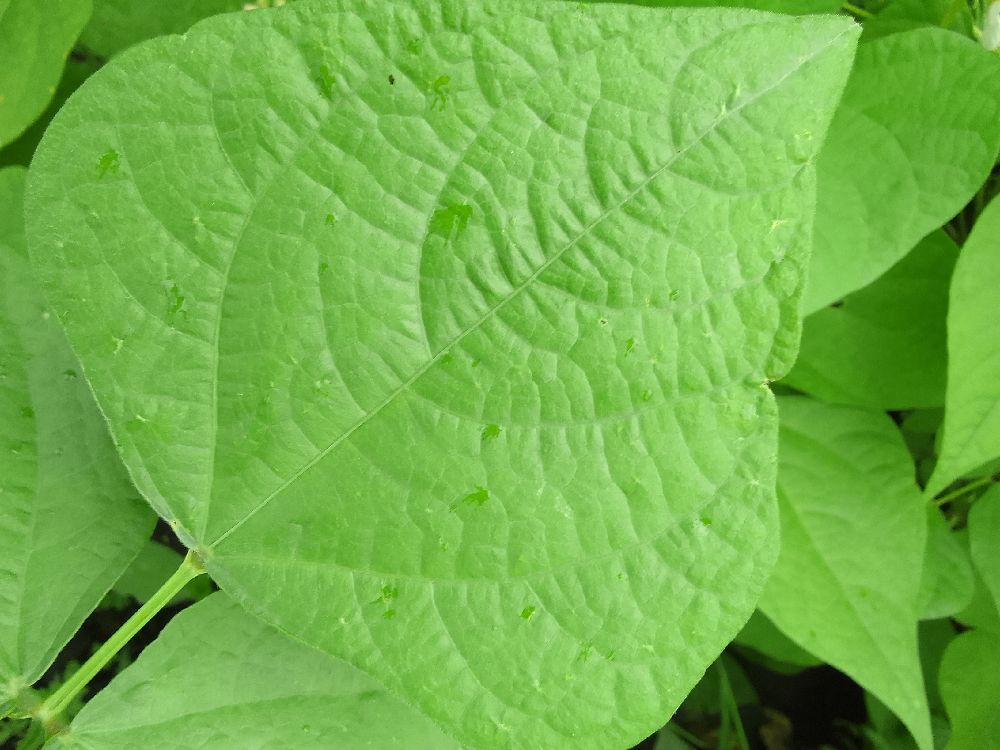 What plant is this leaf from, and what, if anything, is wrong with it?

common bean, healthy
